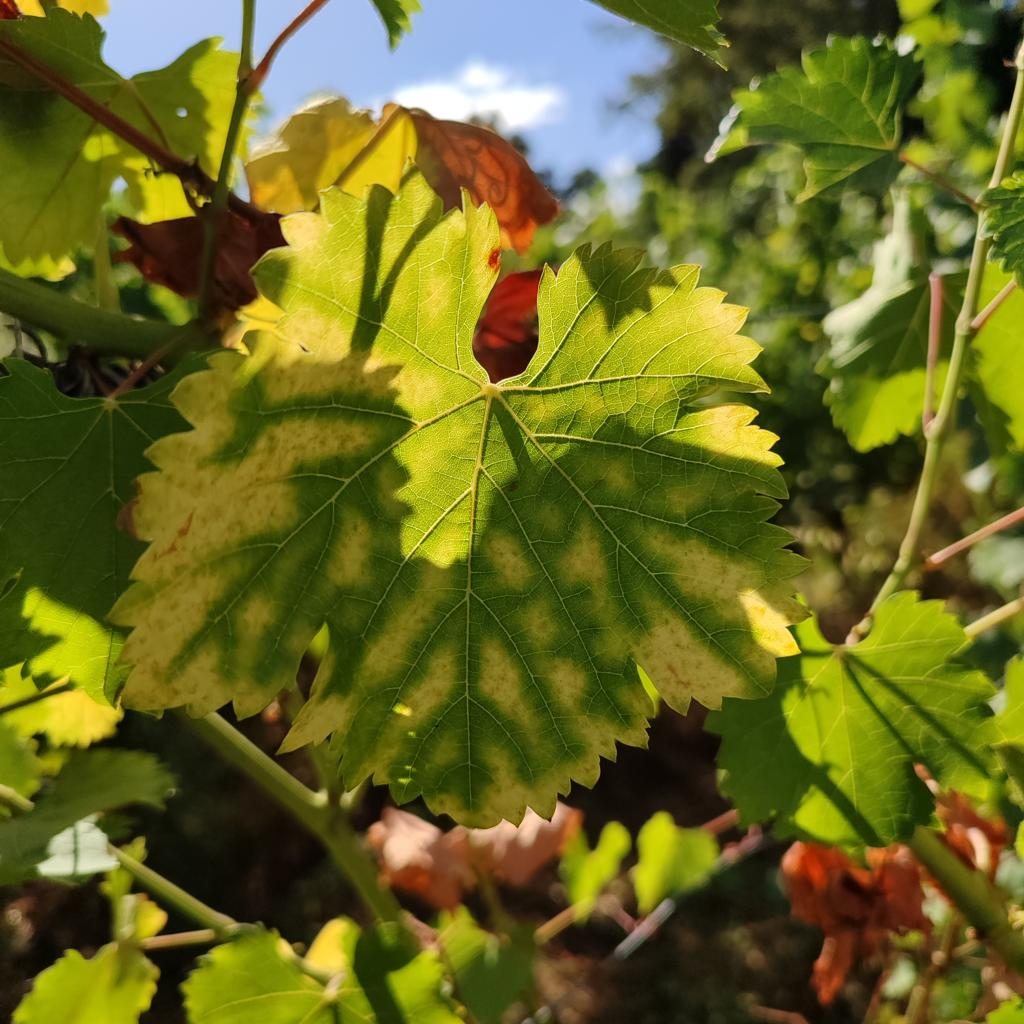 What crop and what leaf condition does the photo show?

grapevine, esca complex
